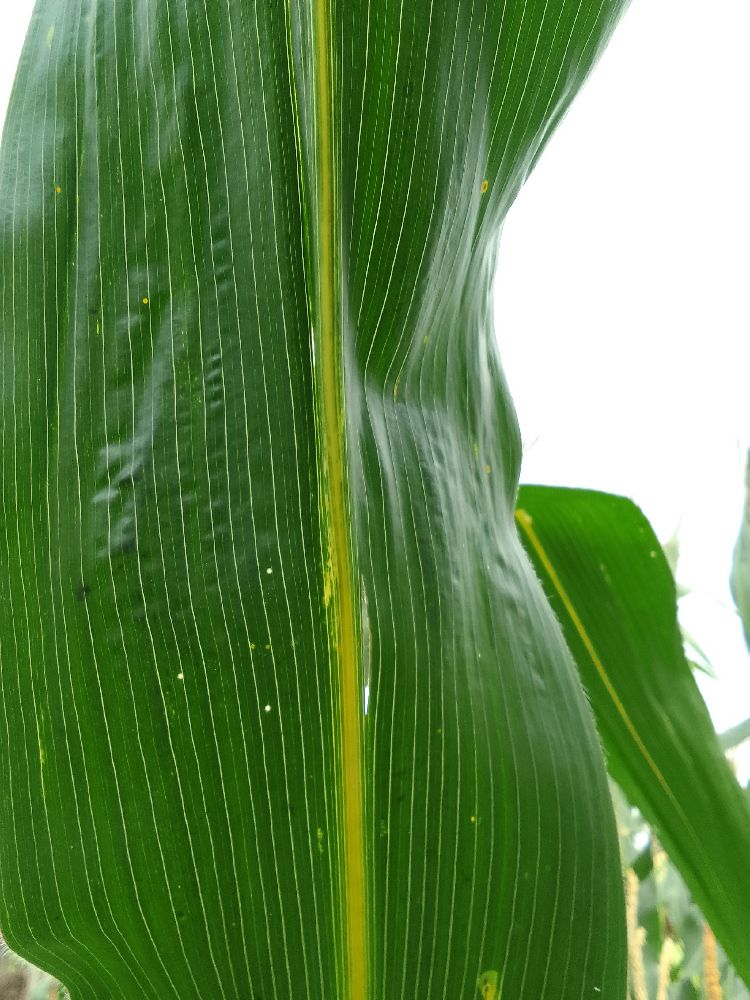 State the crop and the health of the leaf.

maize, healthy
